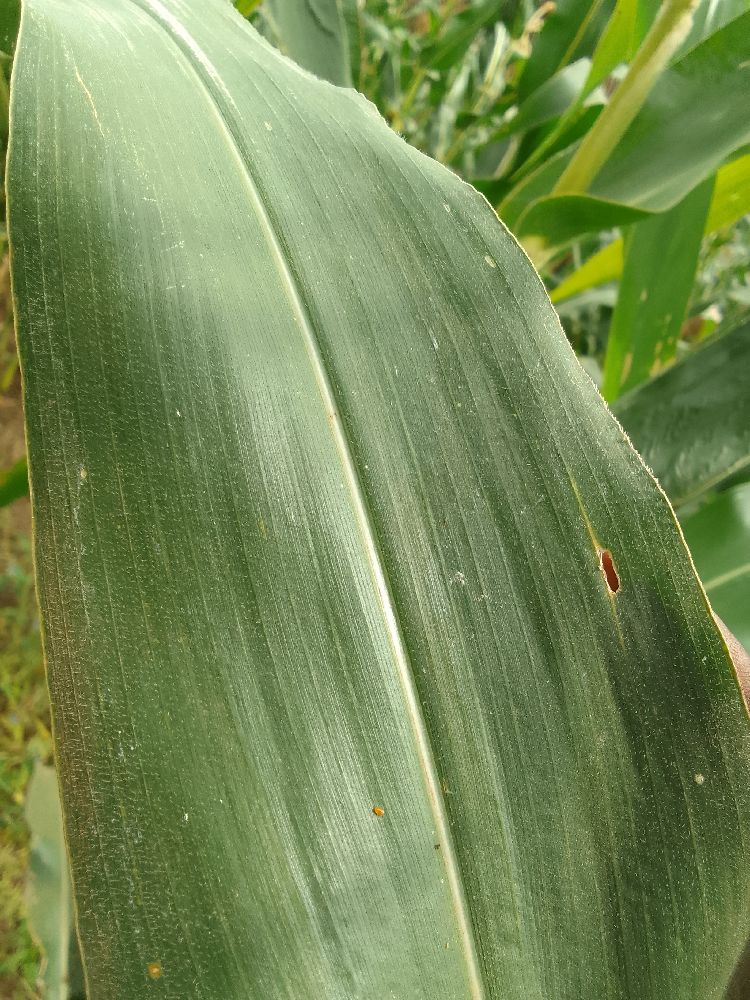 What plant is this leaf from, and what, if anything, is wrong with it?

maize, healthy
